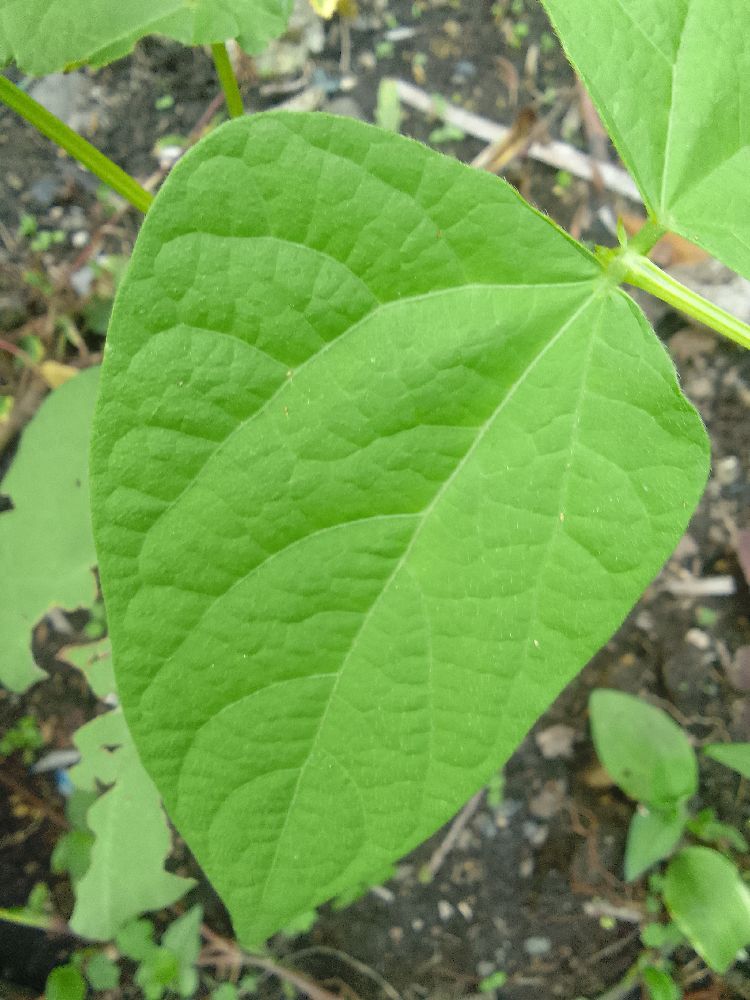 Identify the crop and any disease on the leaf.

common bean, healthy
